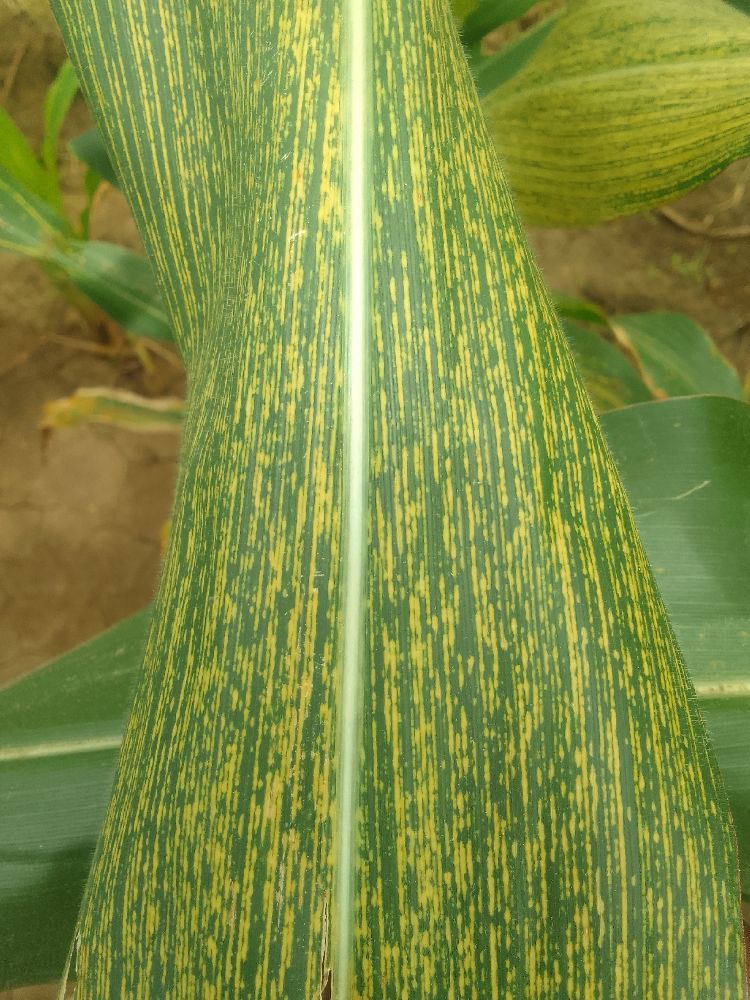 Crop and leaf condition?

maize, maize streak virus
